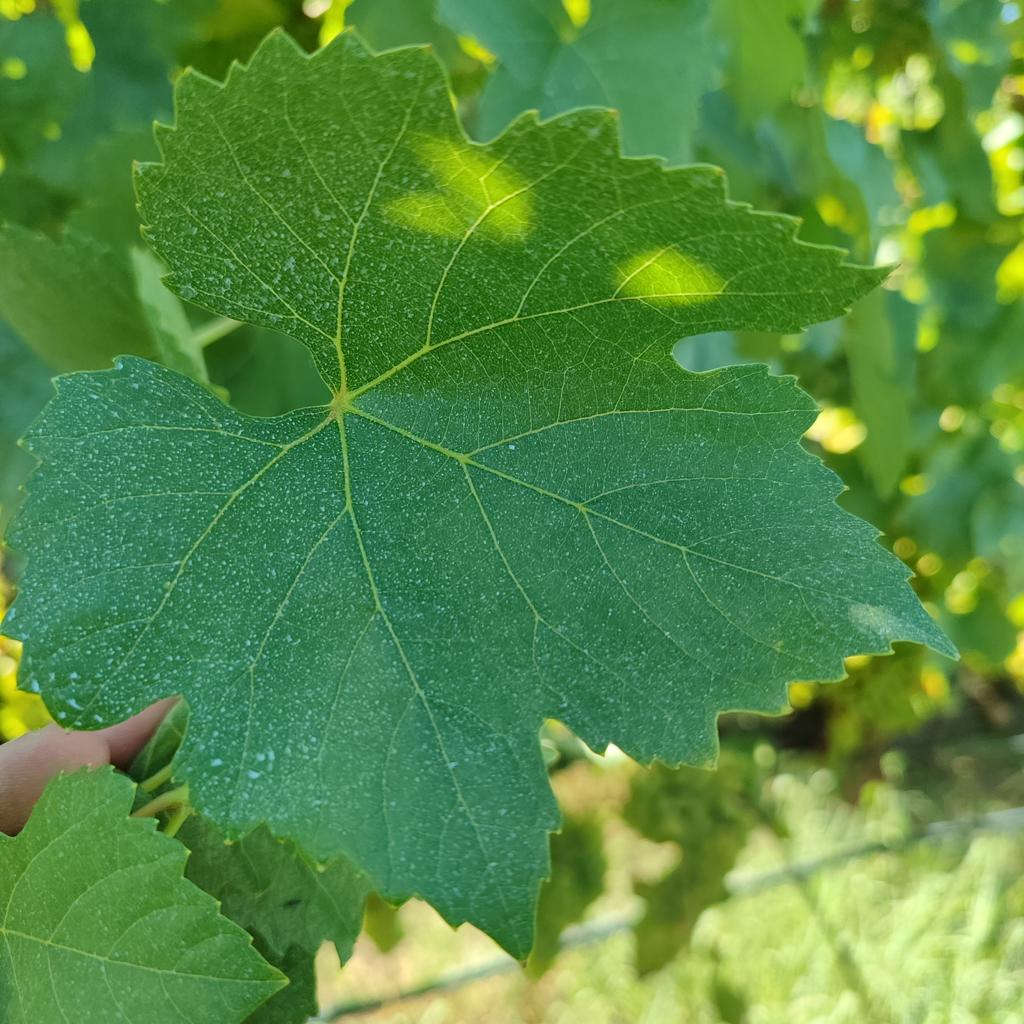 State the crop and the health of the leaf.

grapevine, healthy
